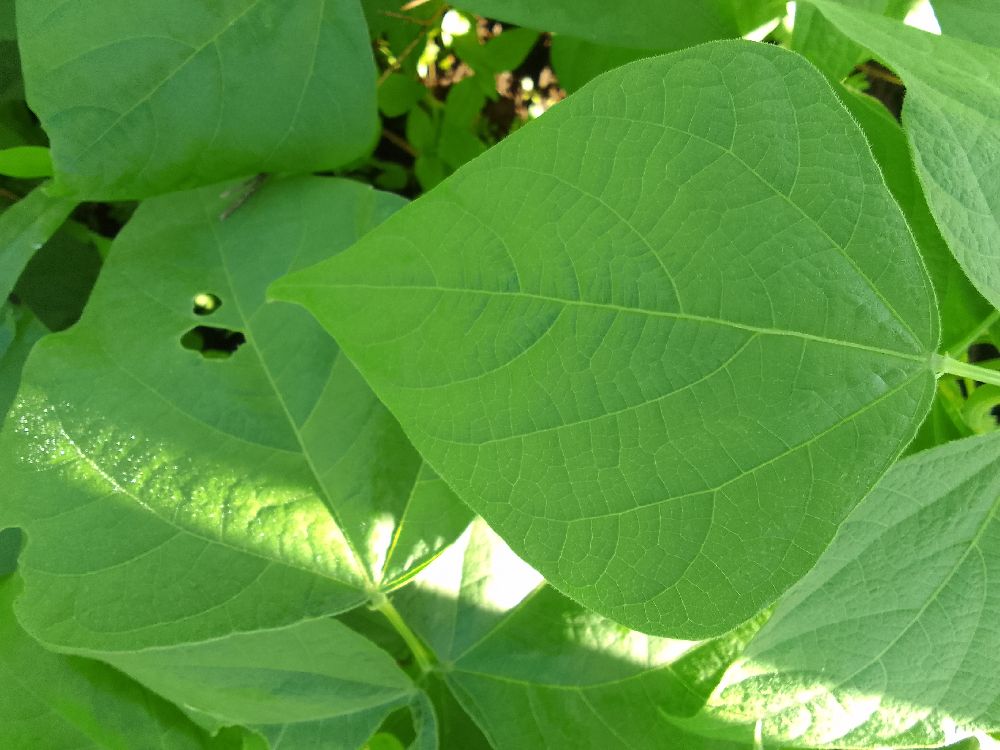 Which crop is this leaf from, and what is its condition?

common bean, healthy
